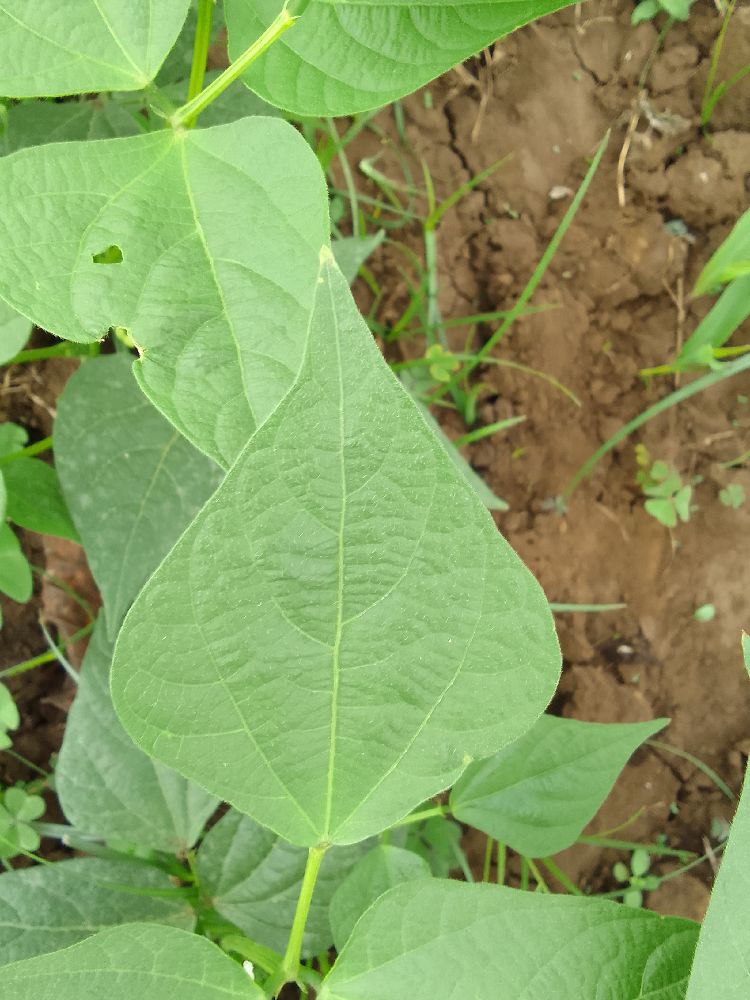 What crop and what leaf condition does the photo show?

common bean, healthy
